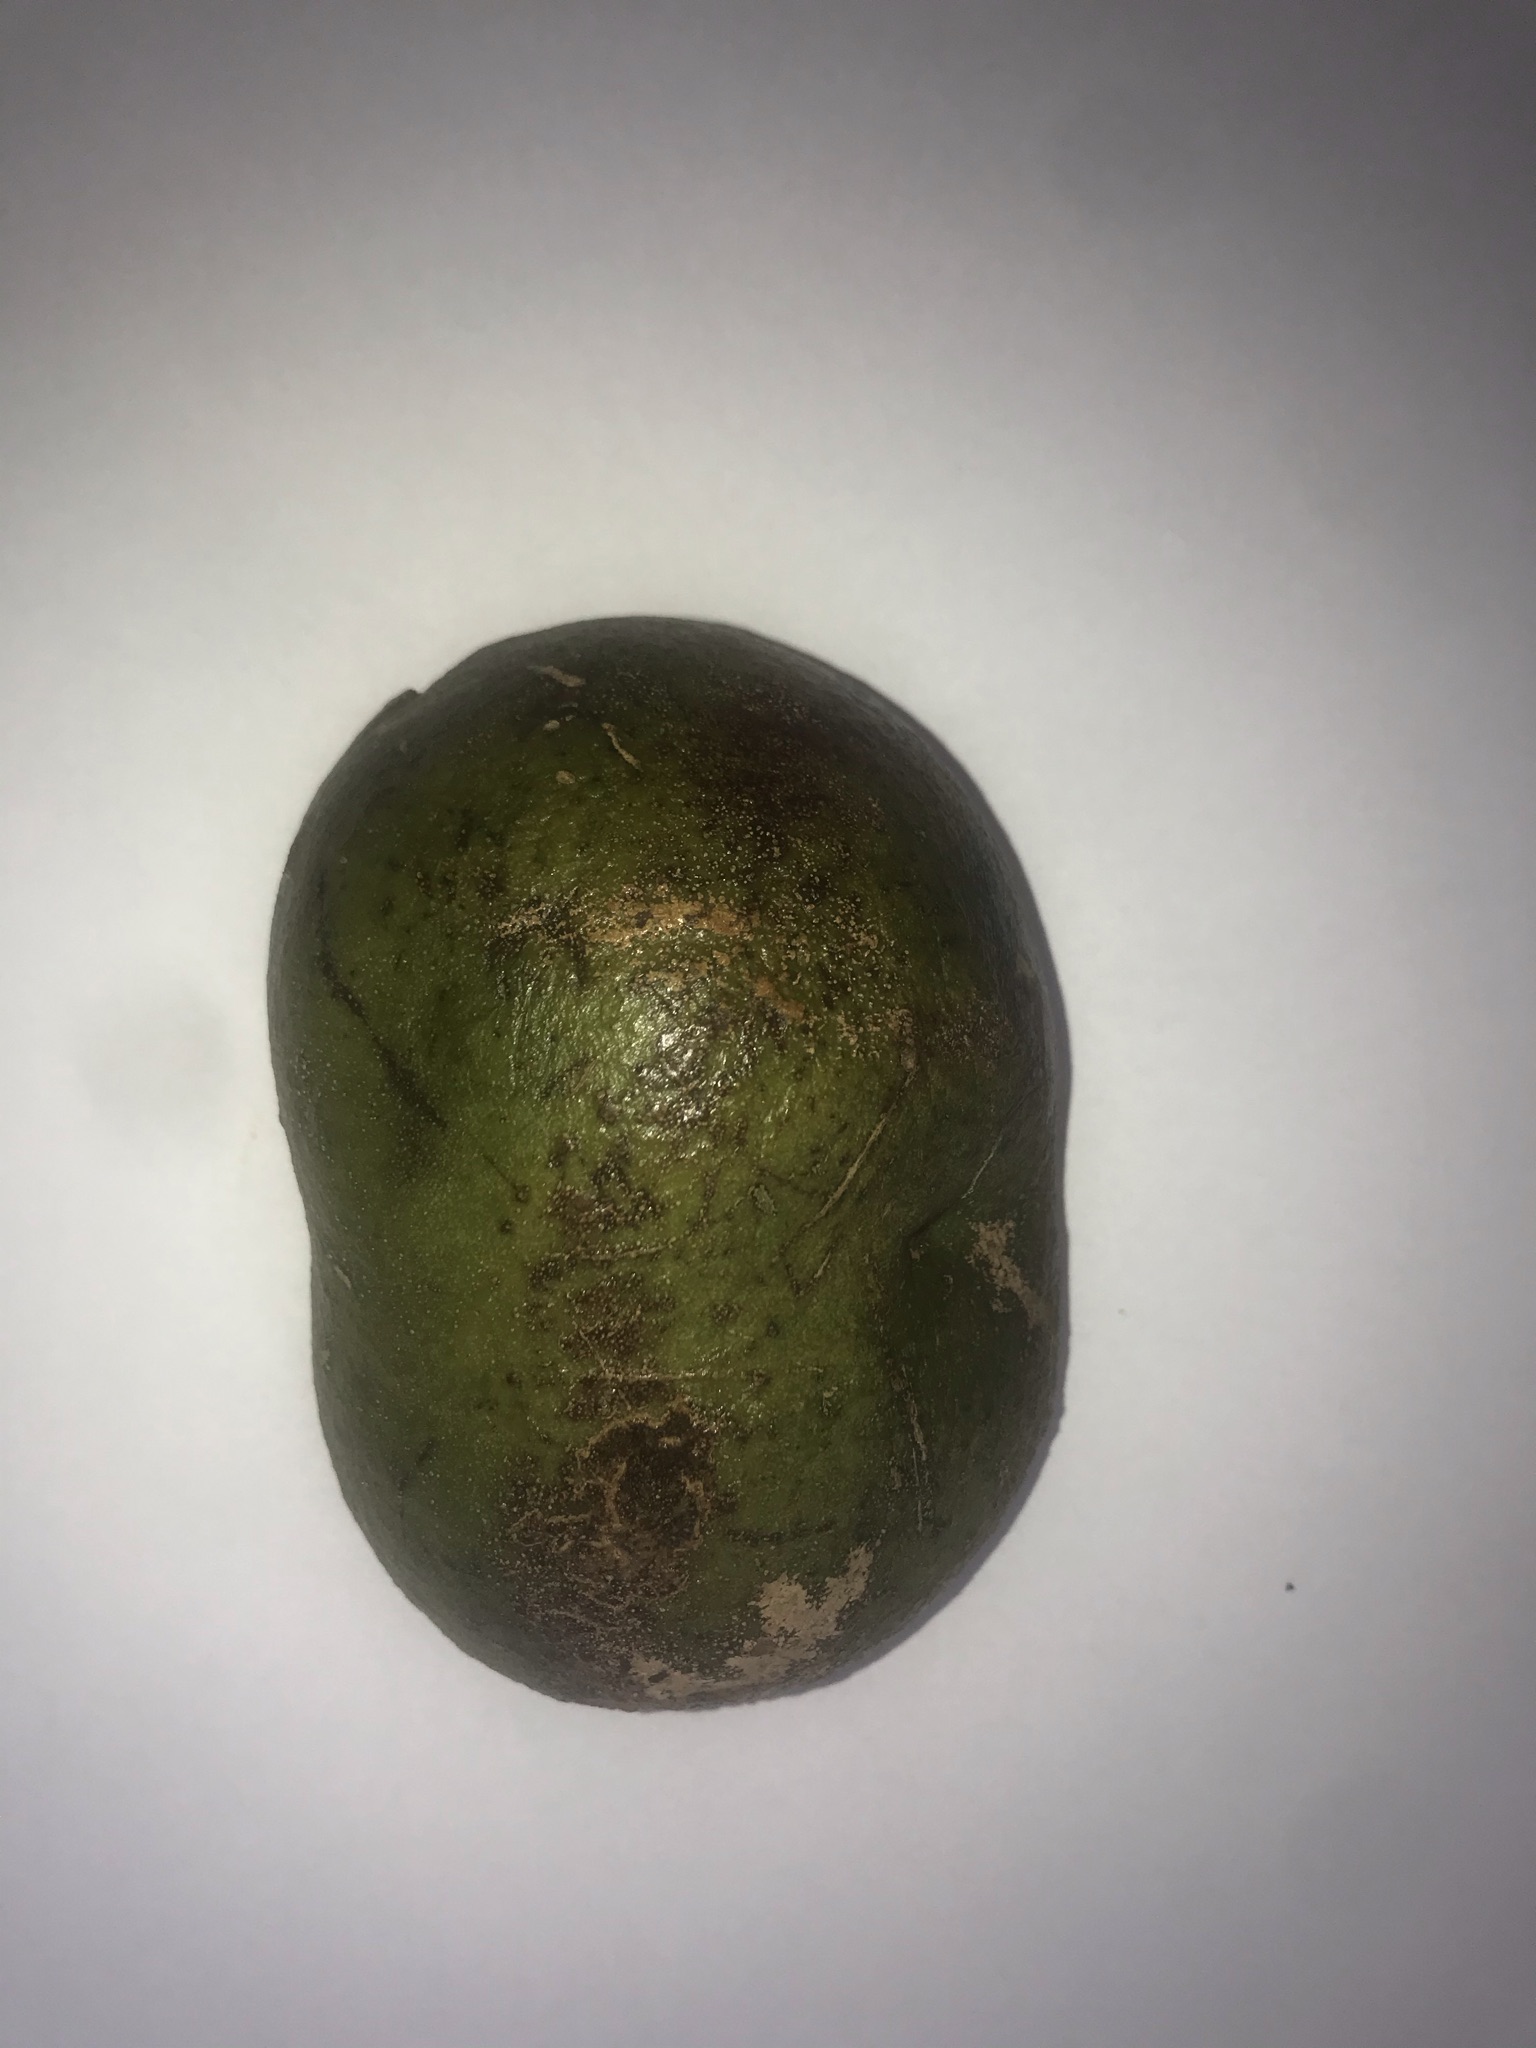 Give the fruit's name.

pequi
